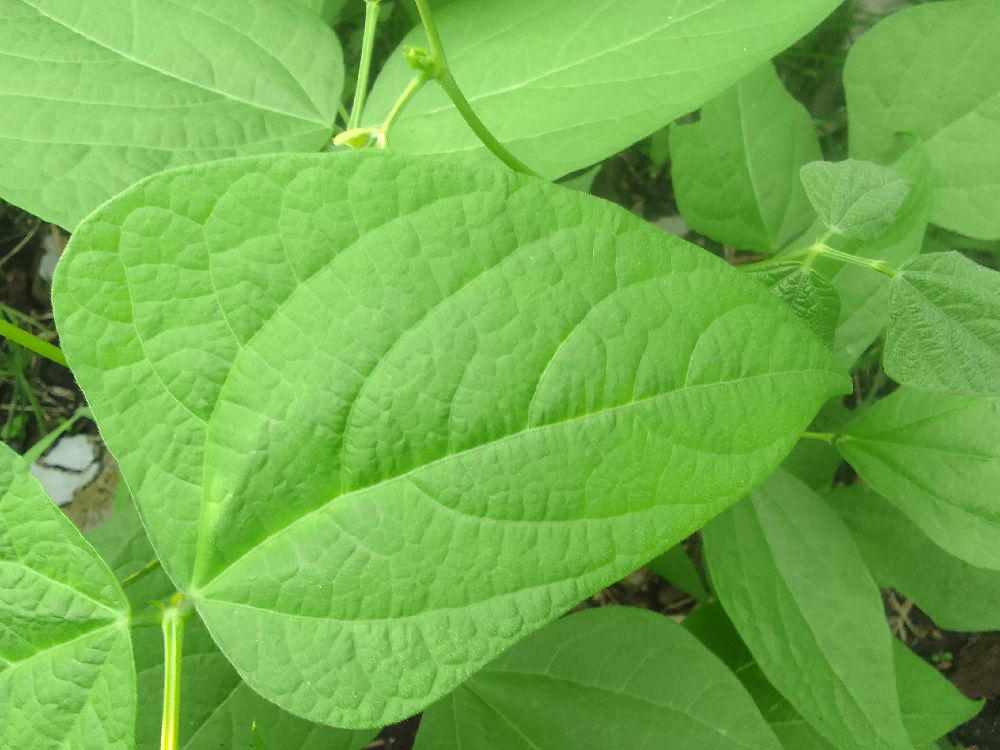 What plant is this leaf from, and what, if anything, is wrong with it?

common bean, healthy
